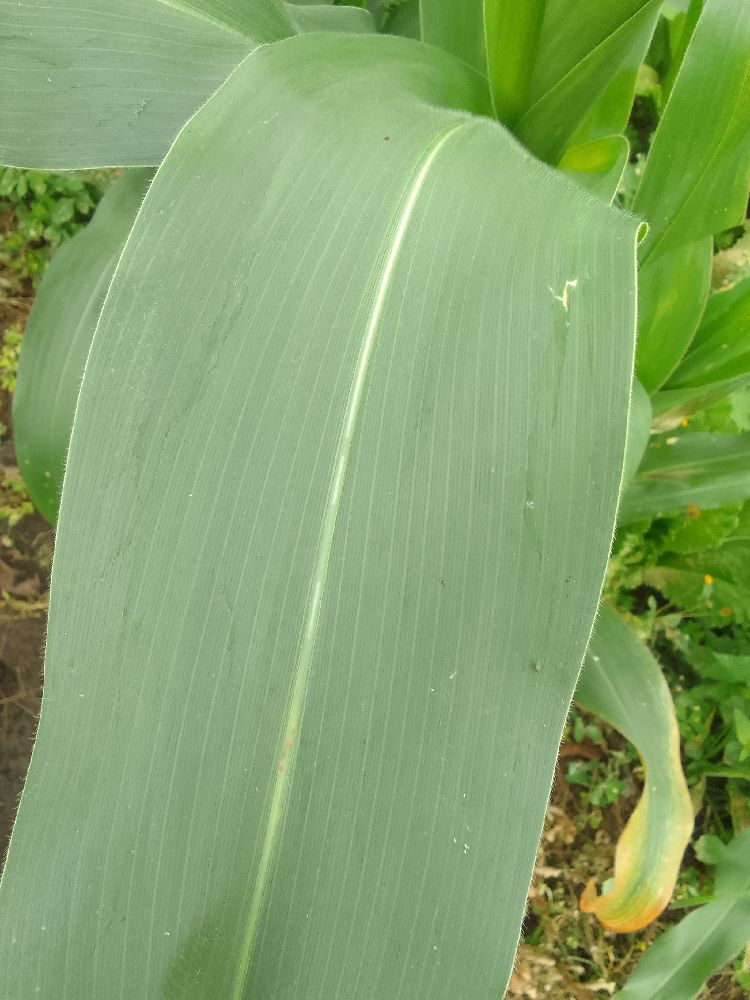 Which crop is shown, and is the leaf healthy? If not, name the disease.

maize, healthy
